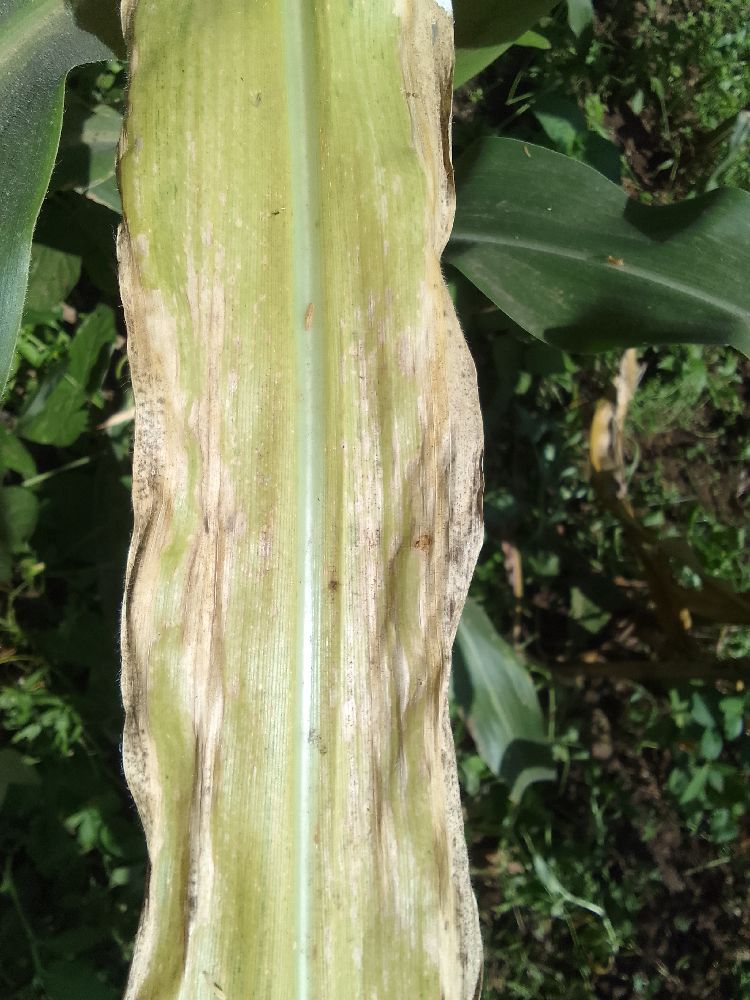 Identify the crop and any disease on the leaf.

maize, maize lethal necrosis
